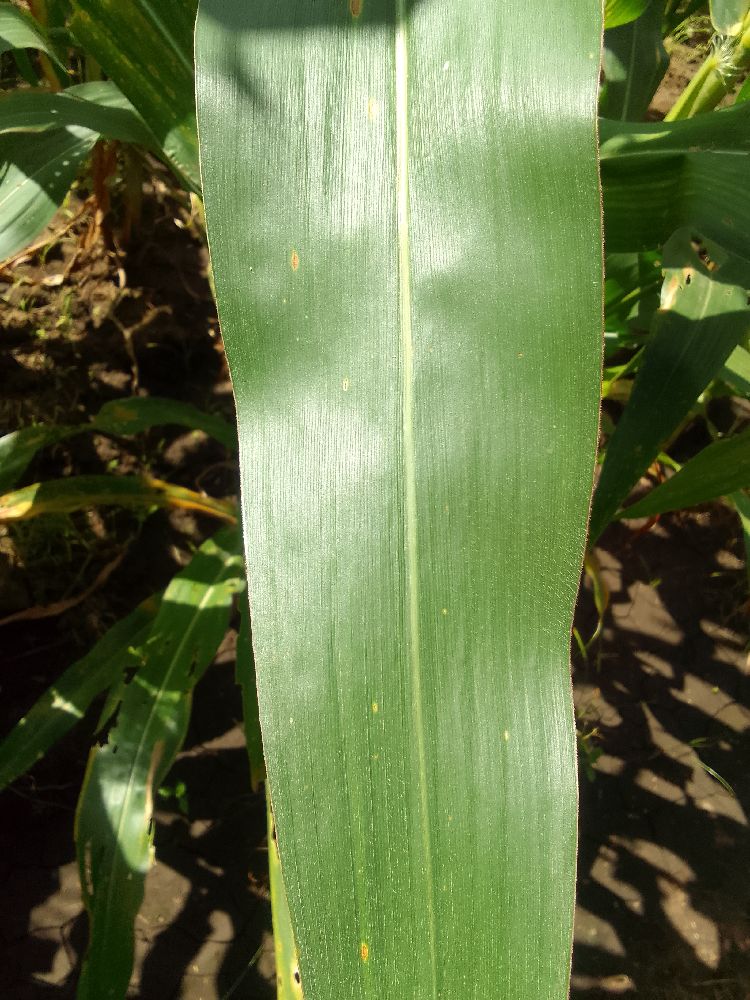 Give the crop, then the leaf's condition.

maize, healthy
